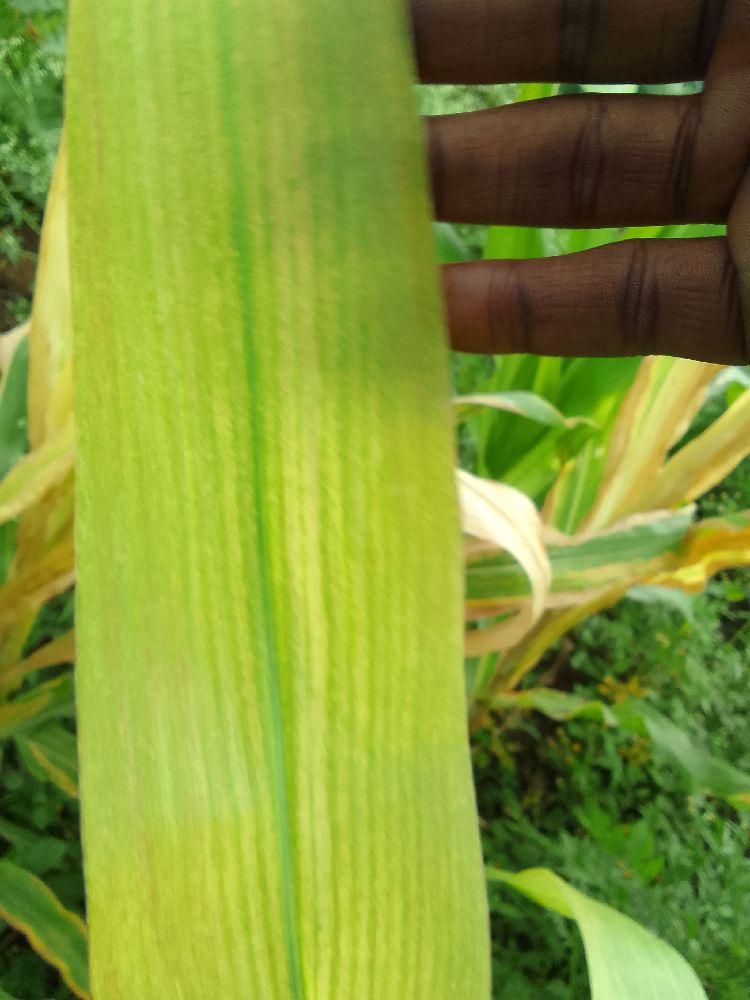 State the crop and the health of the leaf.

maize, maize lethal necrosis
